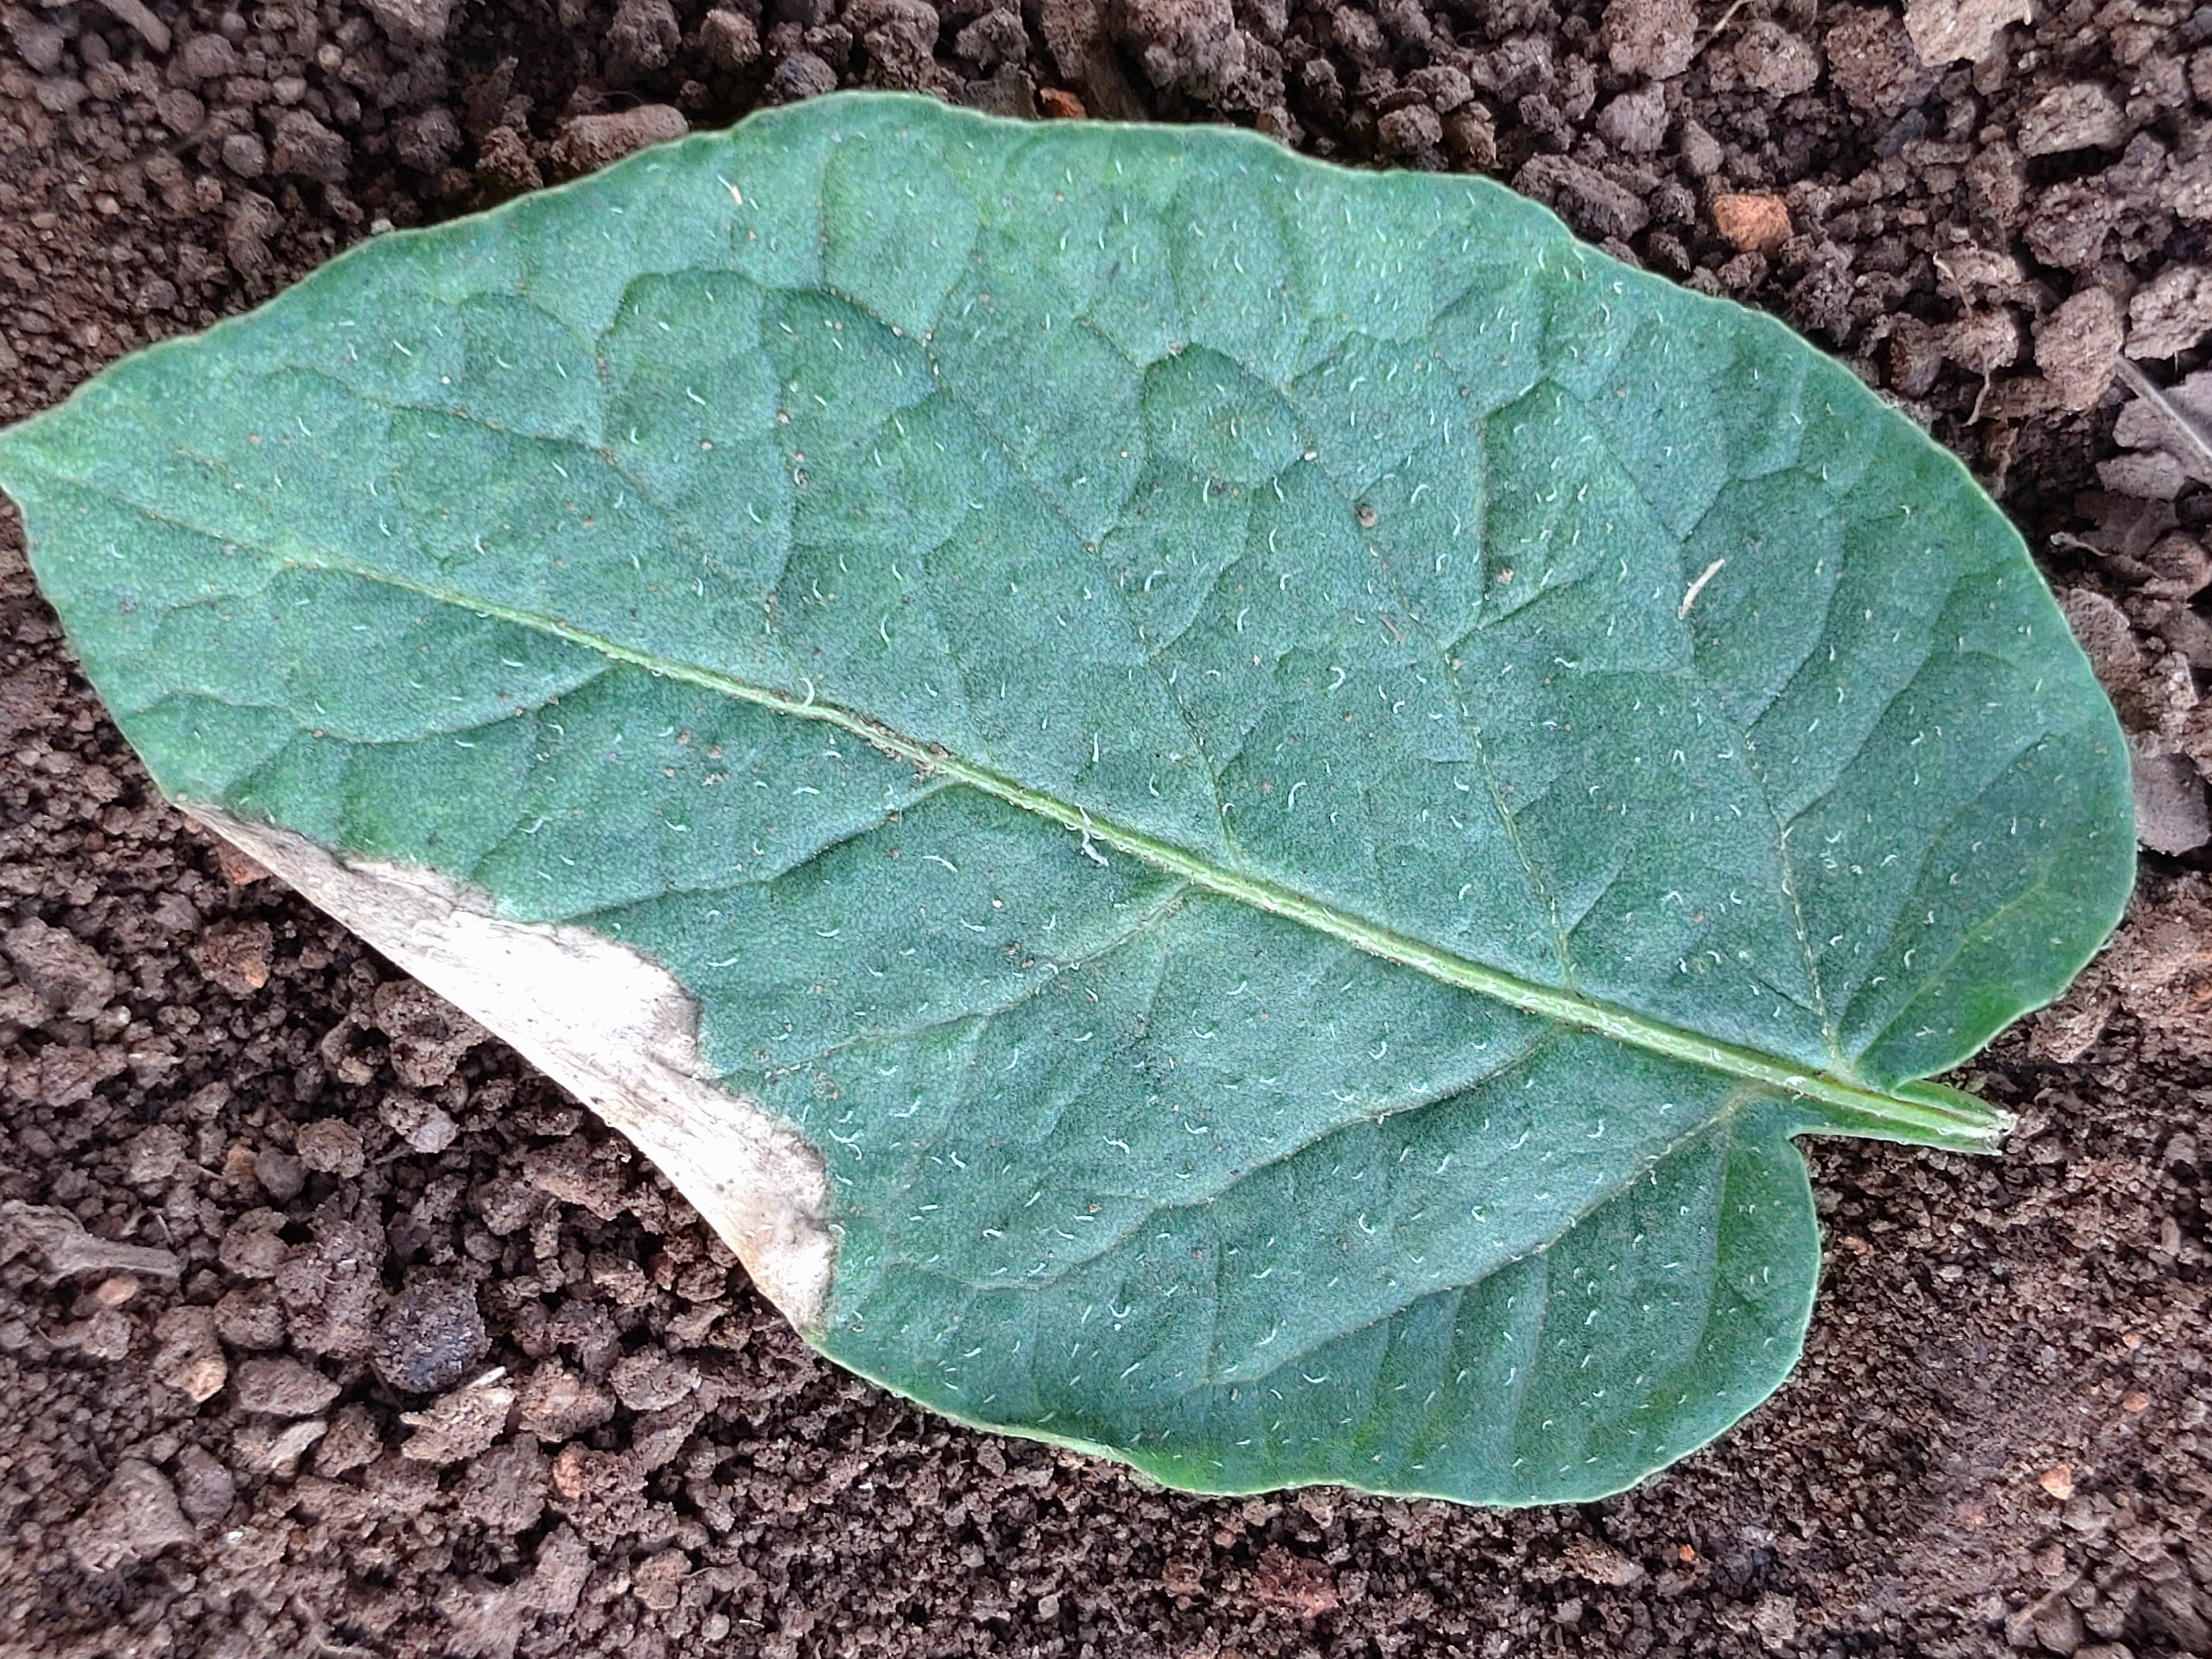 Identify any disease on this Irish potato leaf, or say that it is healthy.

early blight
